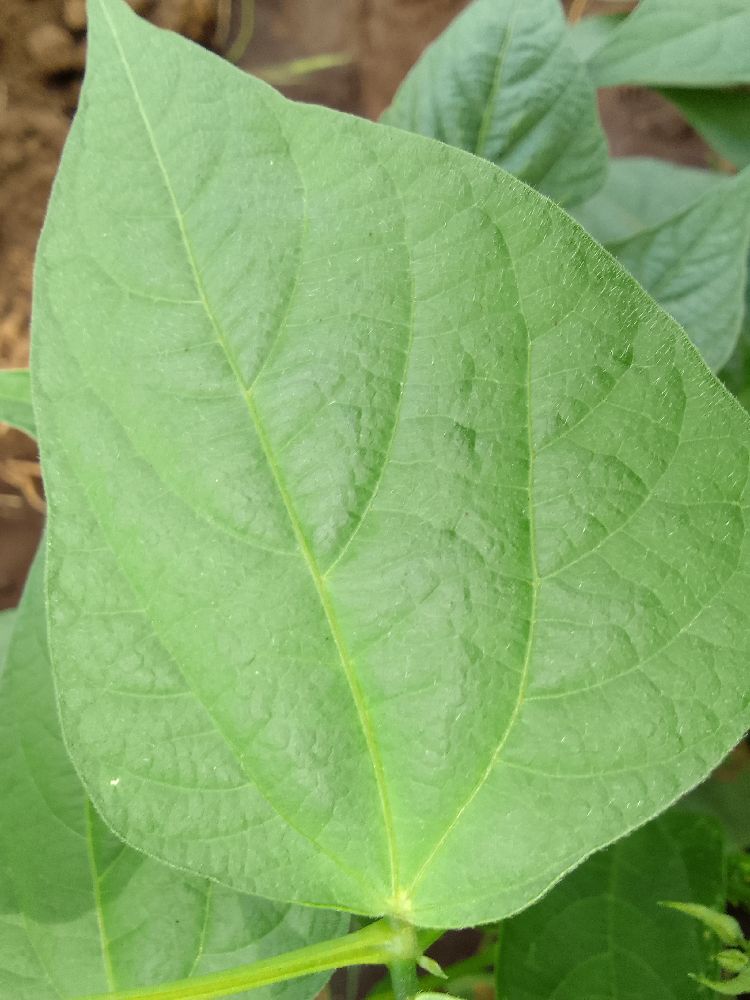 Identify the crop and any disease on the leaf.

common bean, healthy
